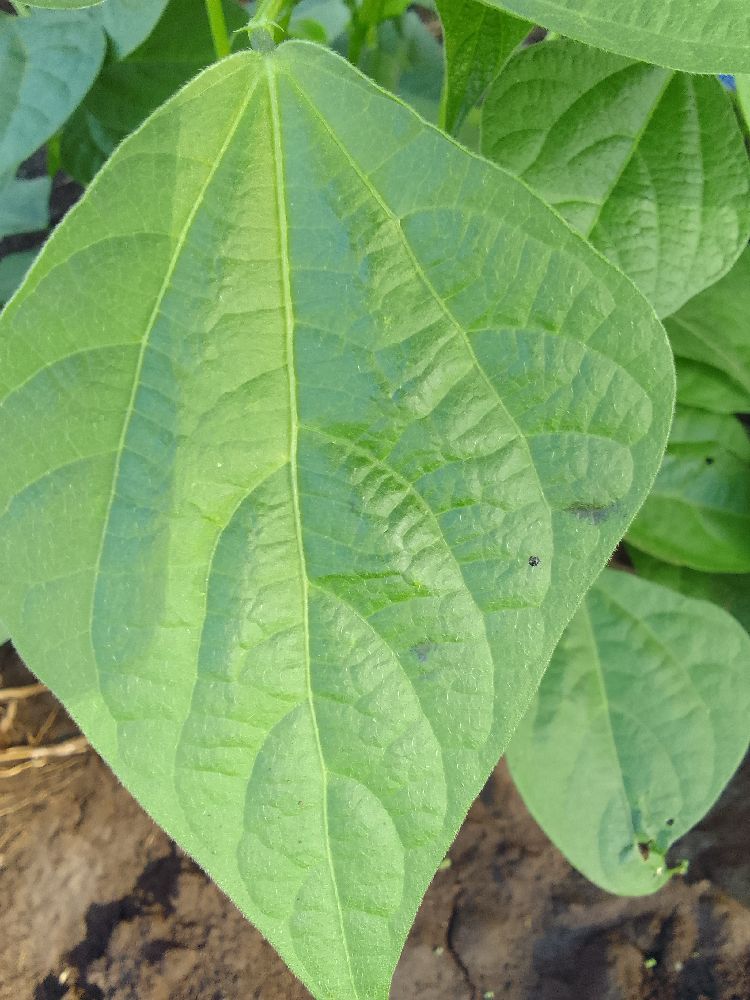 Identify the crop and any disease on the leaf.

common bean, healthy
